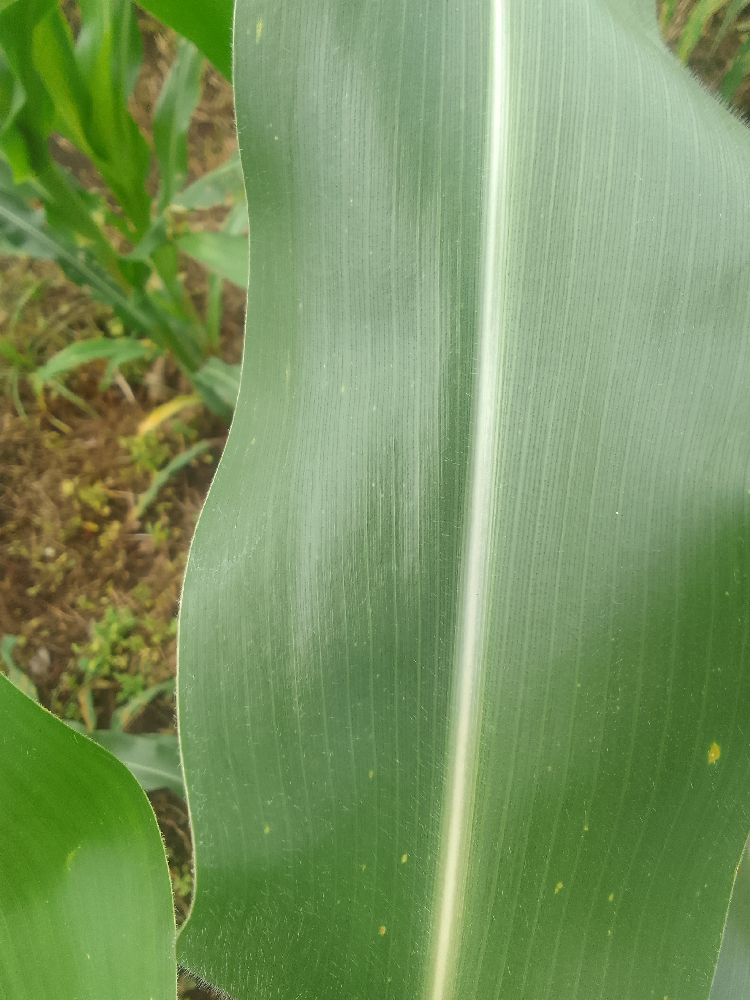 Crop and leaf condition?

maize, healthy
